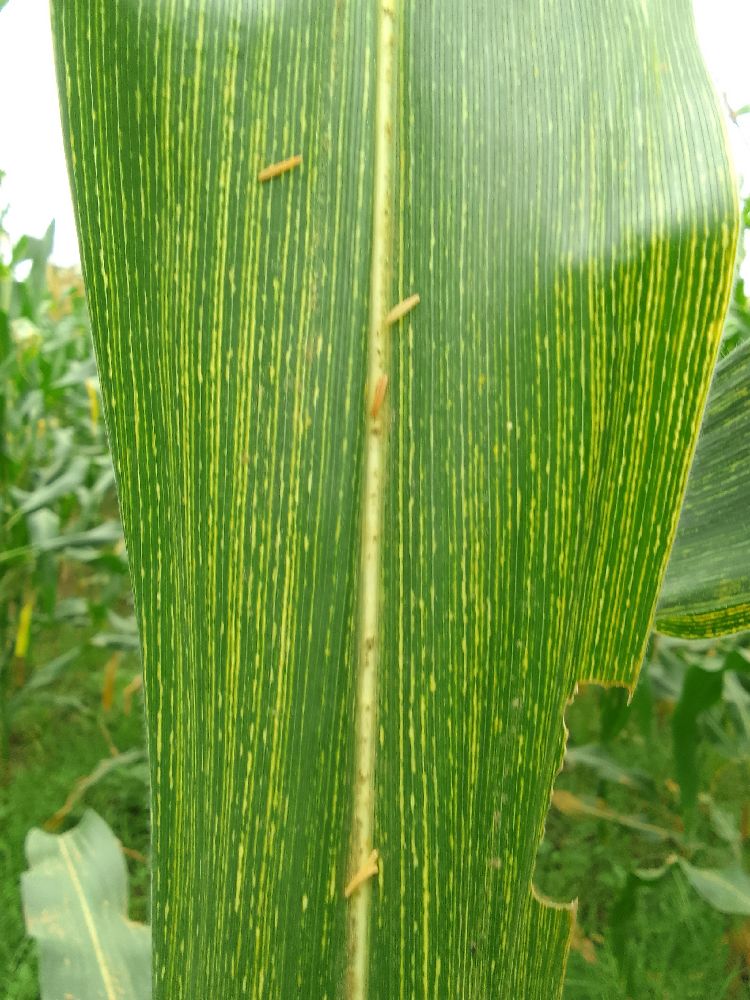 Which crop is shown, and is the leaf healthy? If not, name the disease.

maize, maize streak virus
